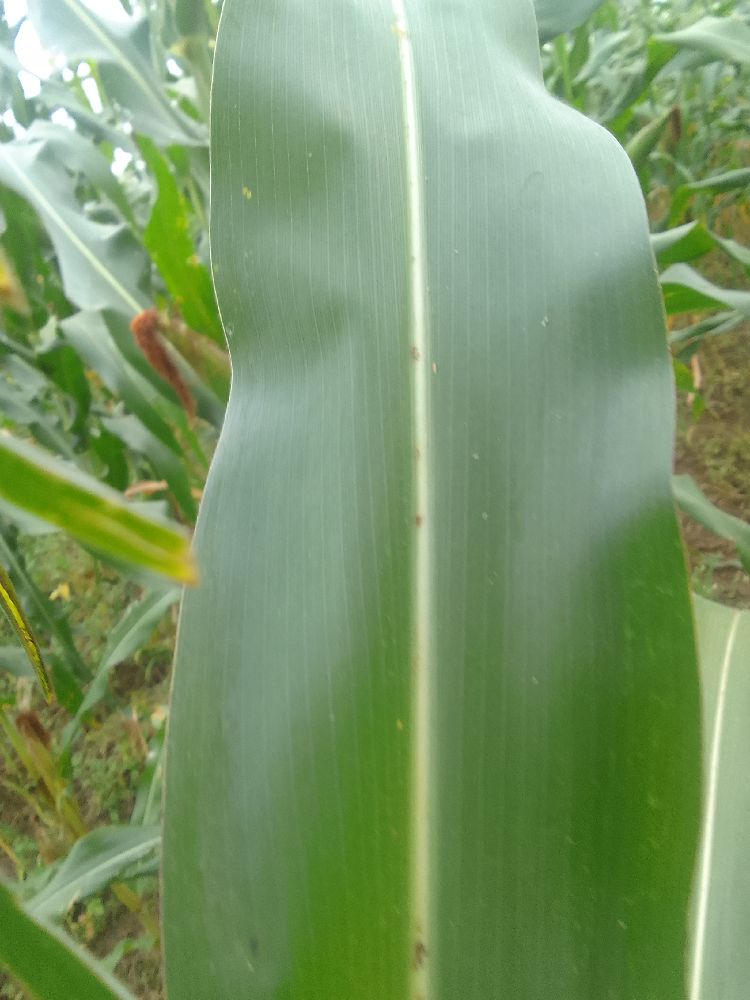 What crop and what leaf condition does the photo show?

maize, healthy
